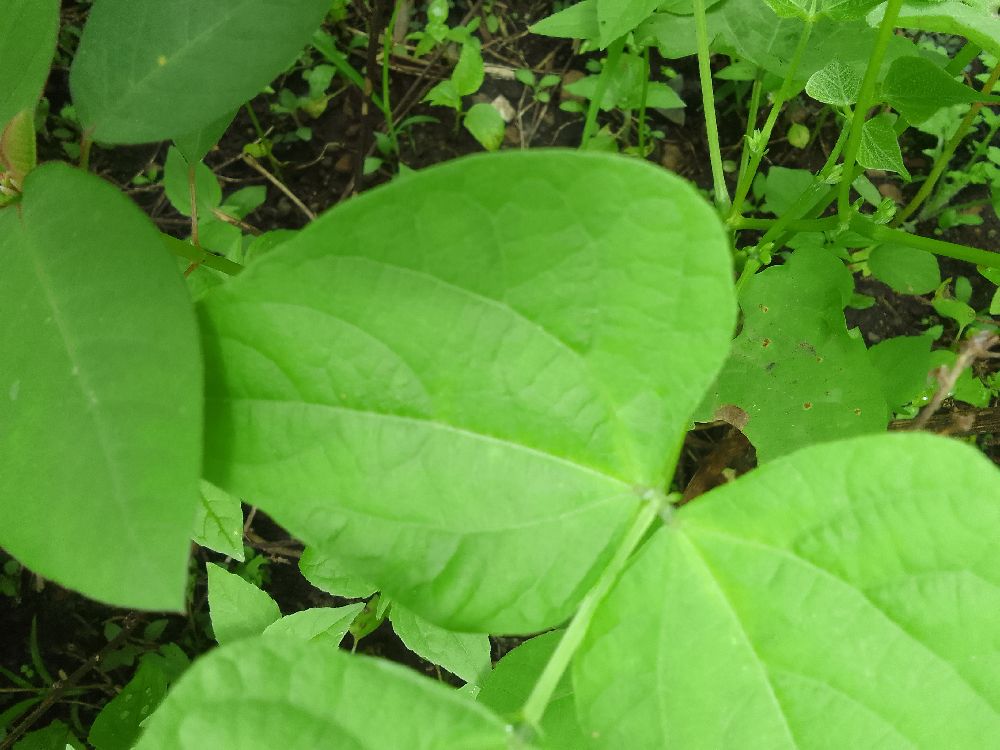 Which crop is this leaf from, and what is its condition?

common bean, healthy
